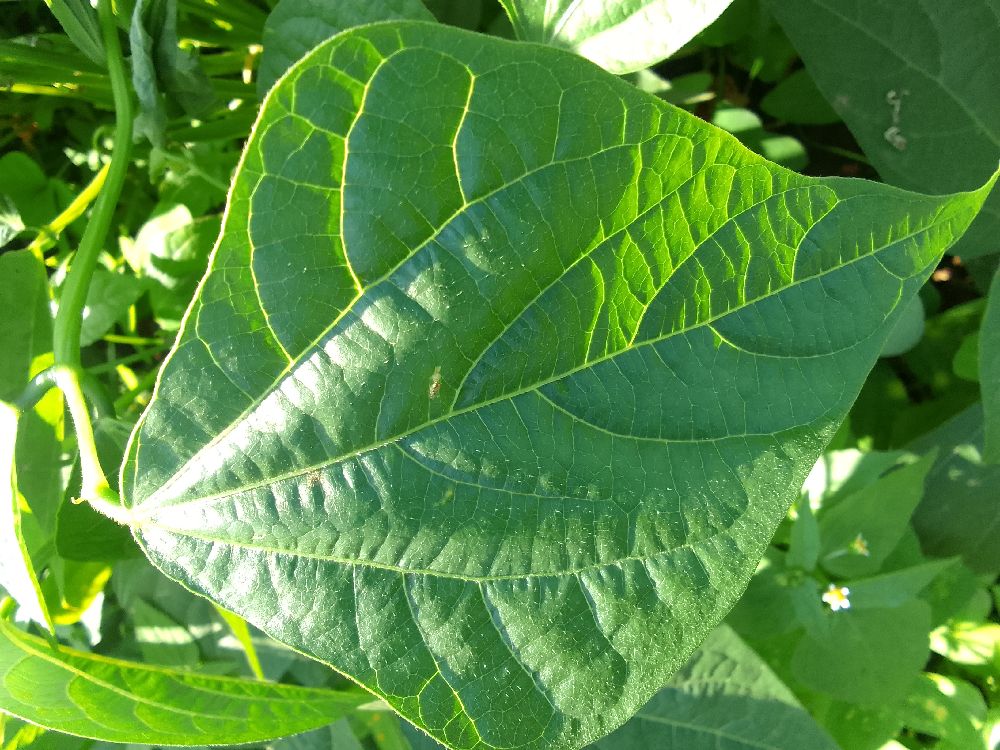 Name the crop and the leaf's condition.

common bean, healthy
